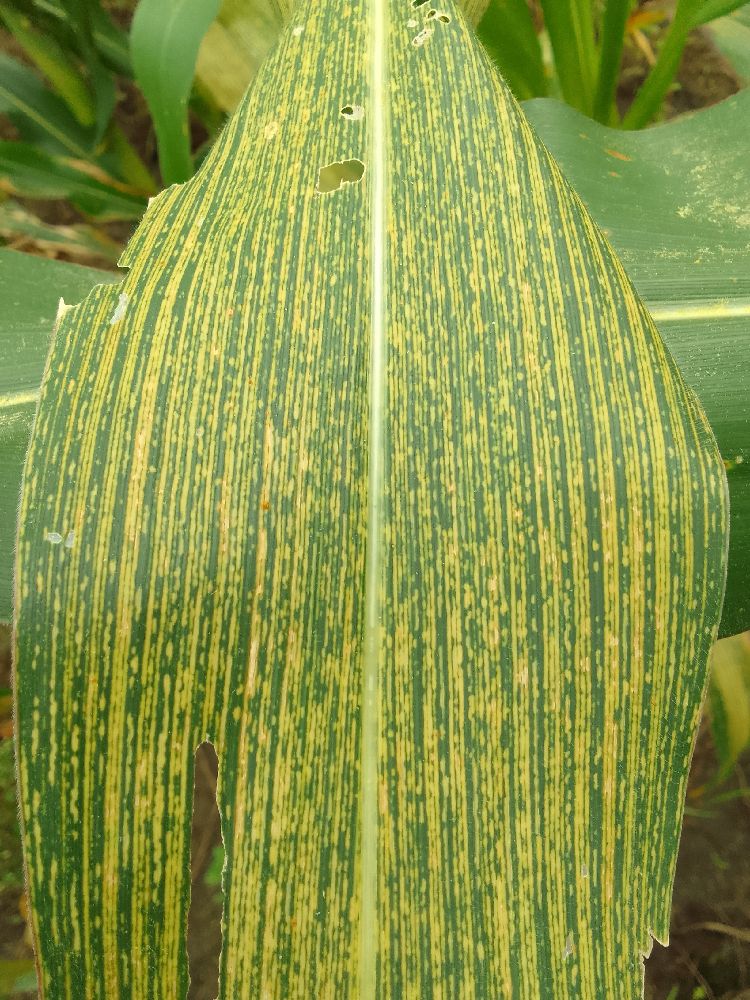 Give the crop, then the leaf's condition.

maize, maize streak virus
